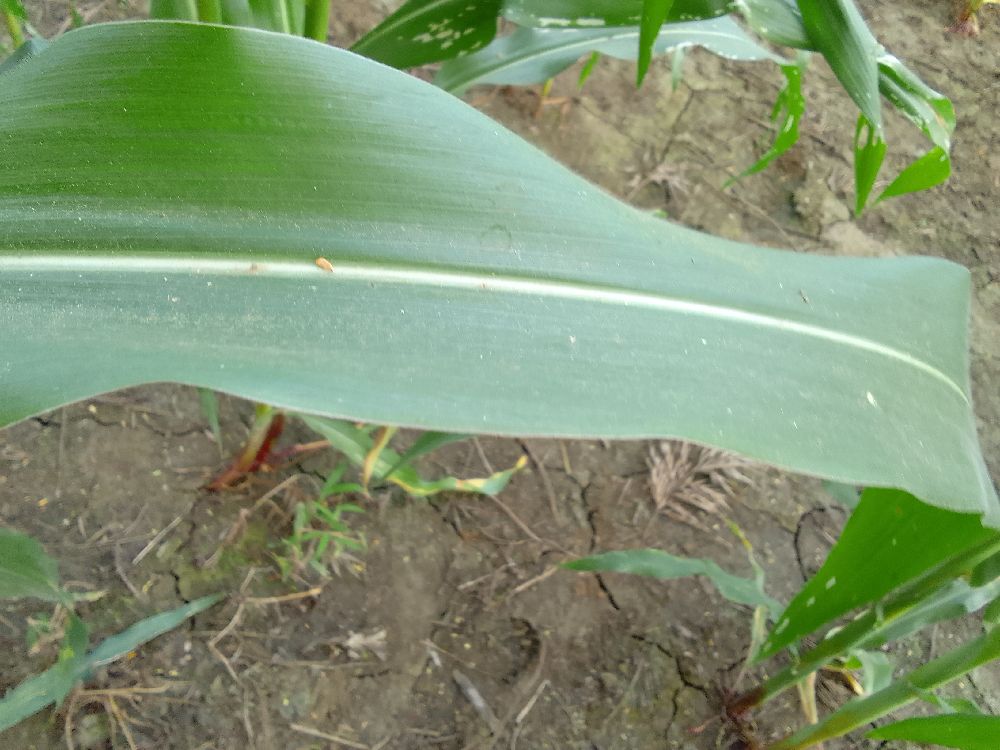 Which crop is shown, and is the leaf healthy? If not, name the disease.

maize, healthy
